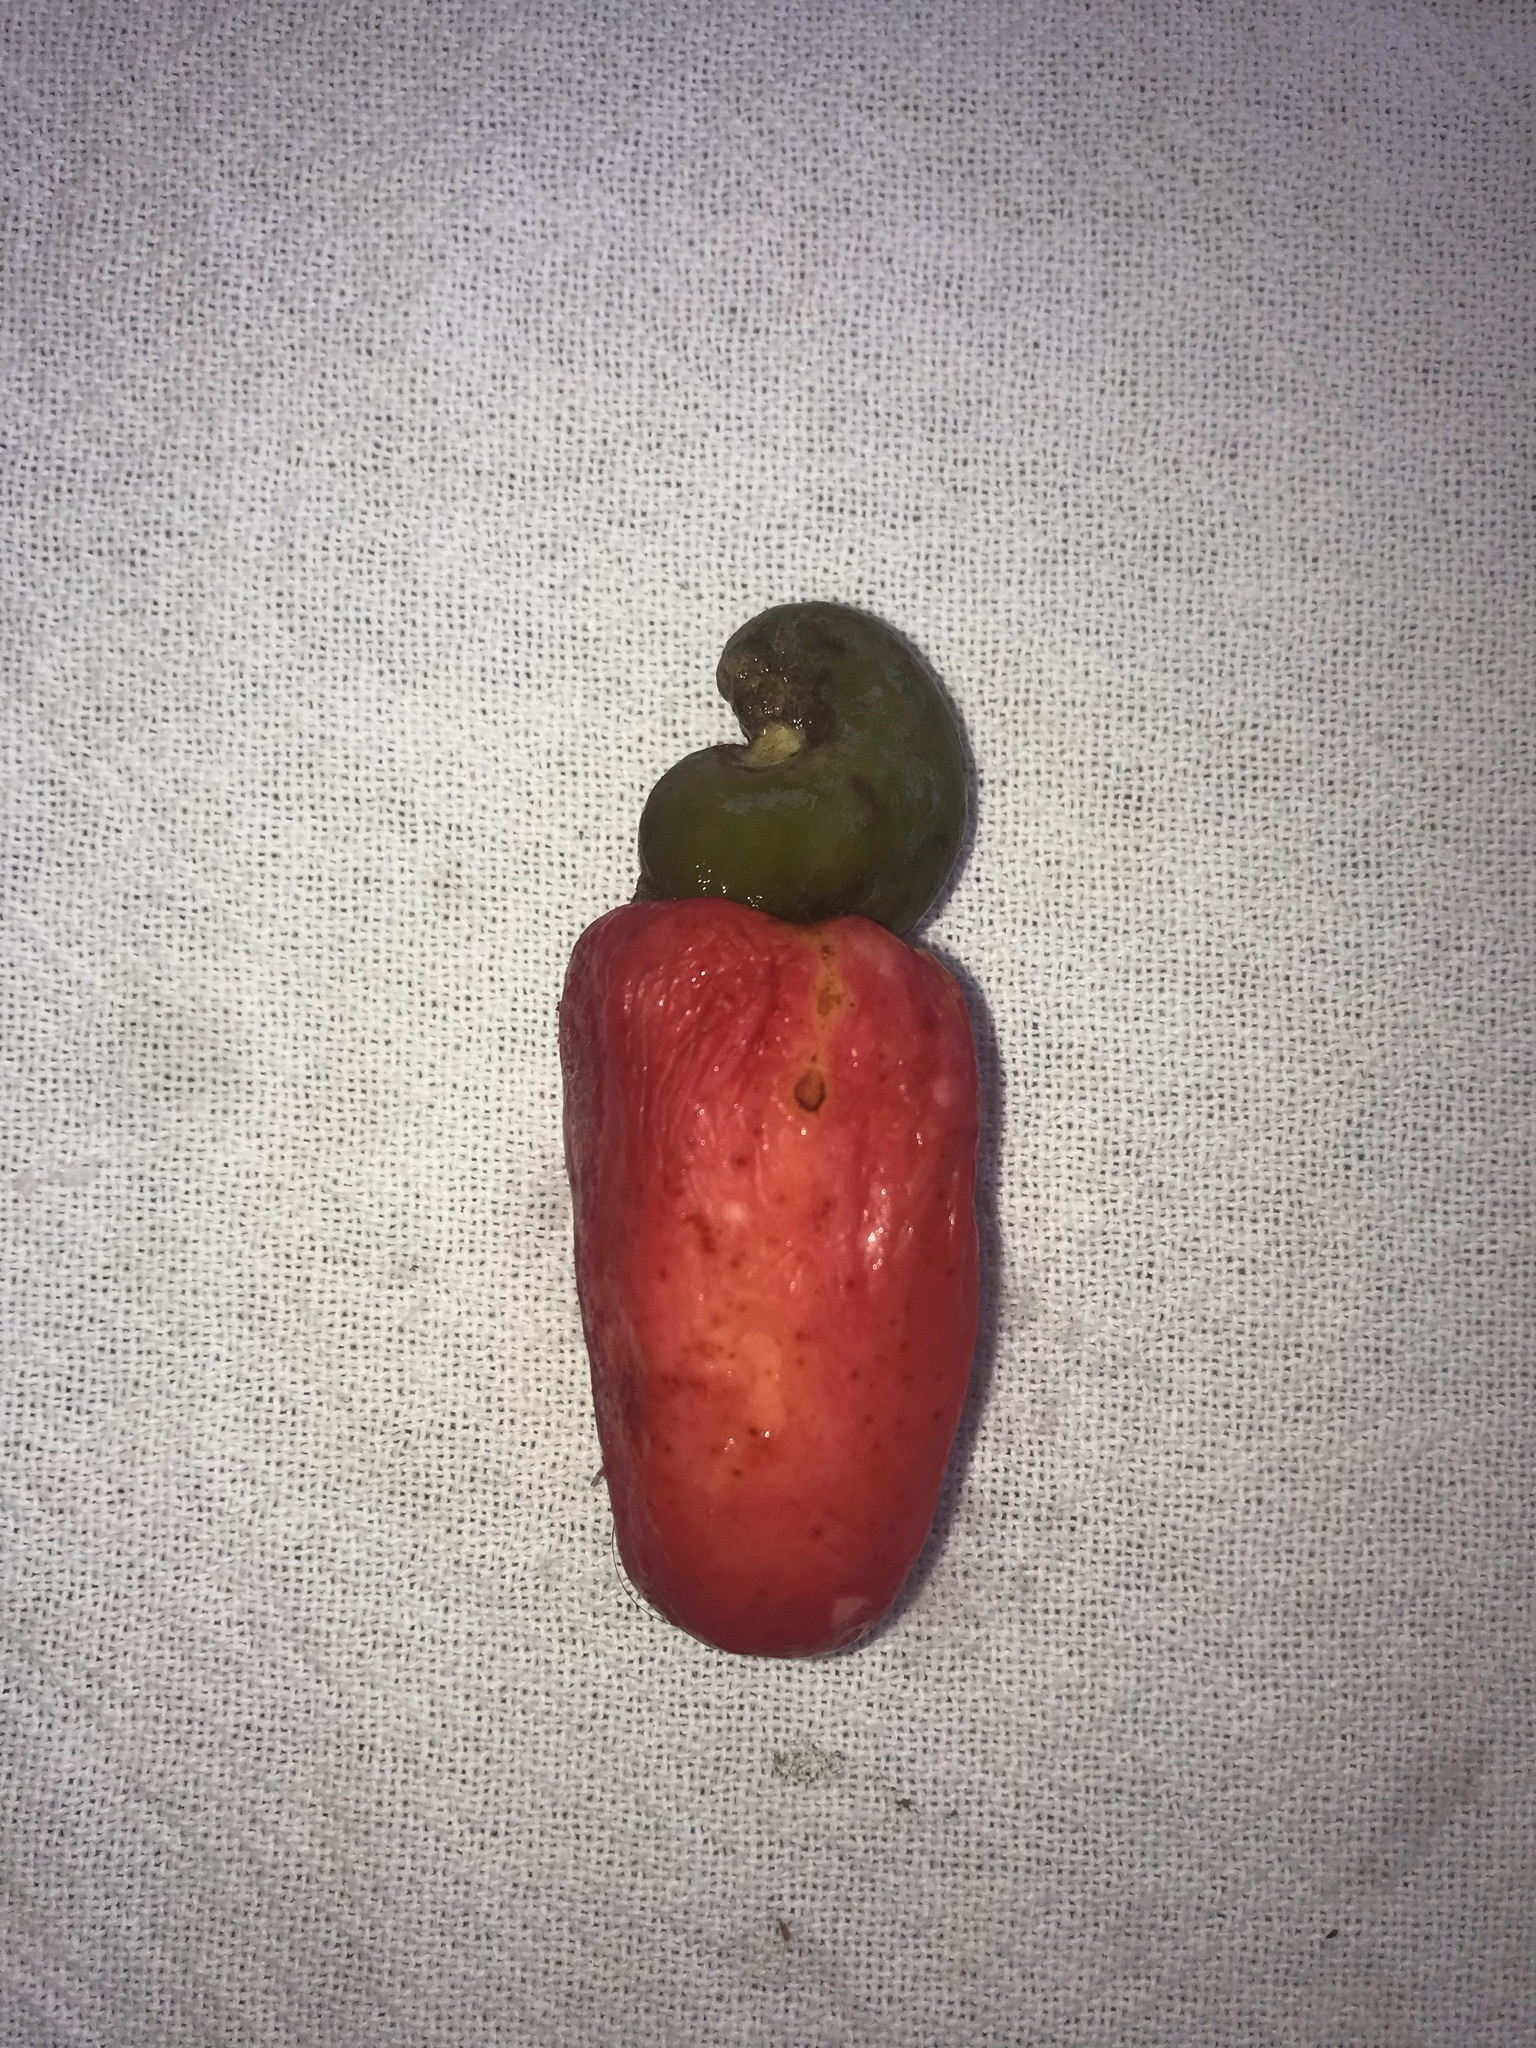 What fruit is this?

caju vermelho
